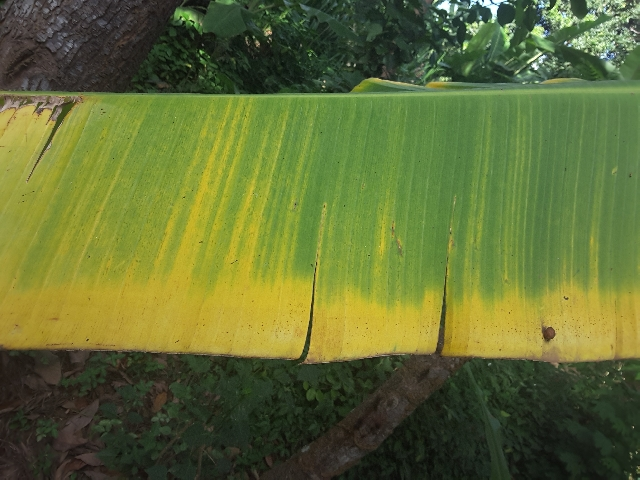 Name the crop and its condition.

banana, fusarium wilt race 1
